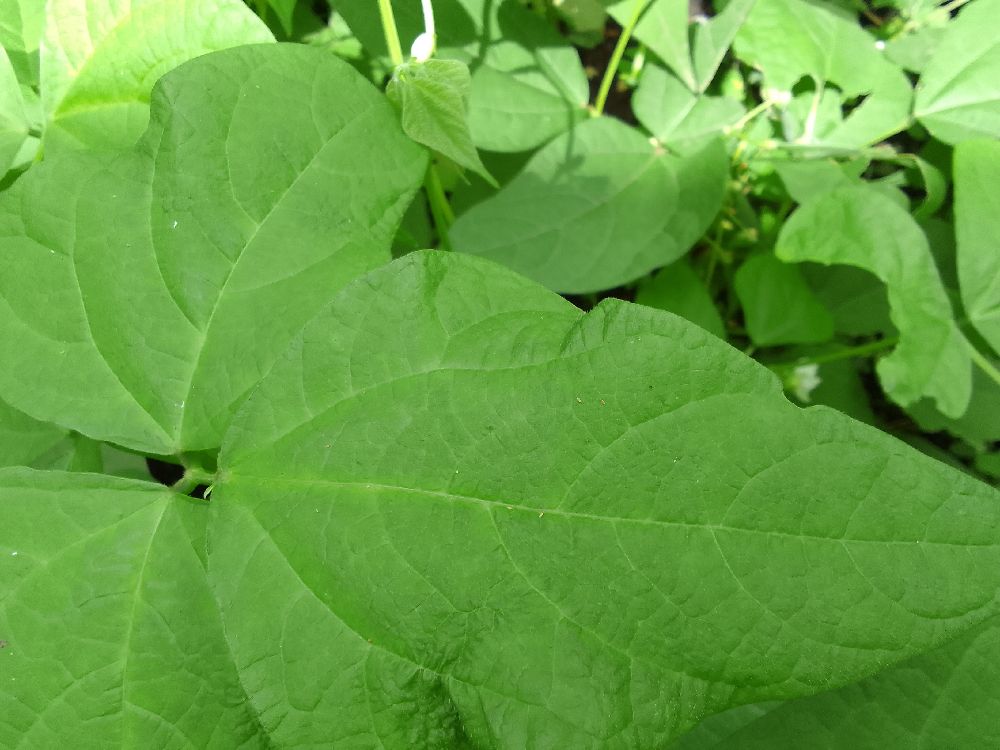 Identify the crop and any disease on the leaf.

common bean, healthy
